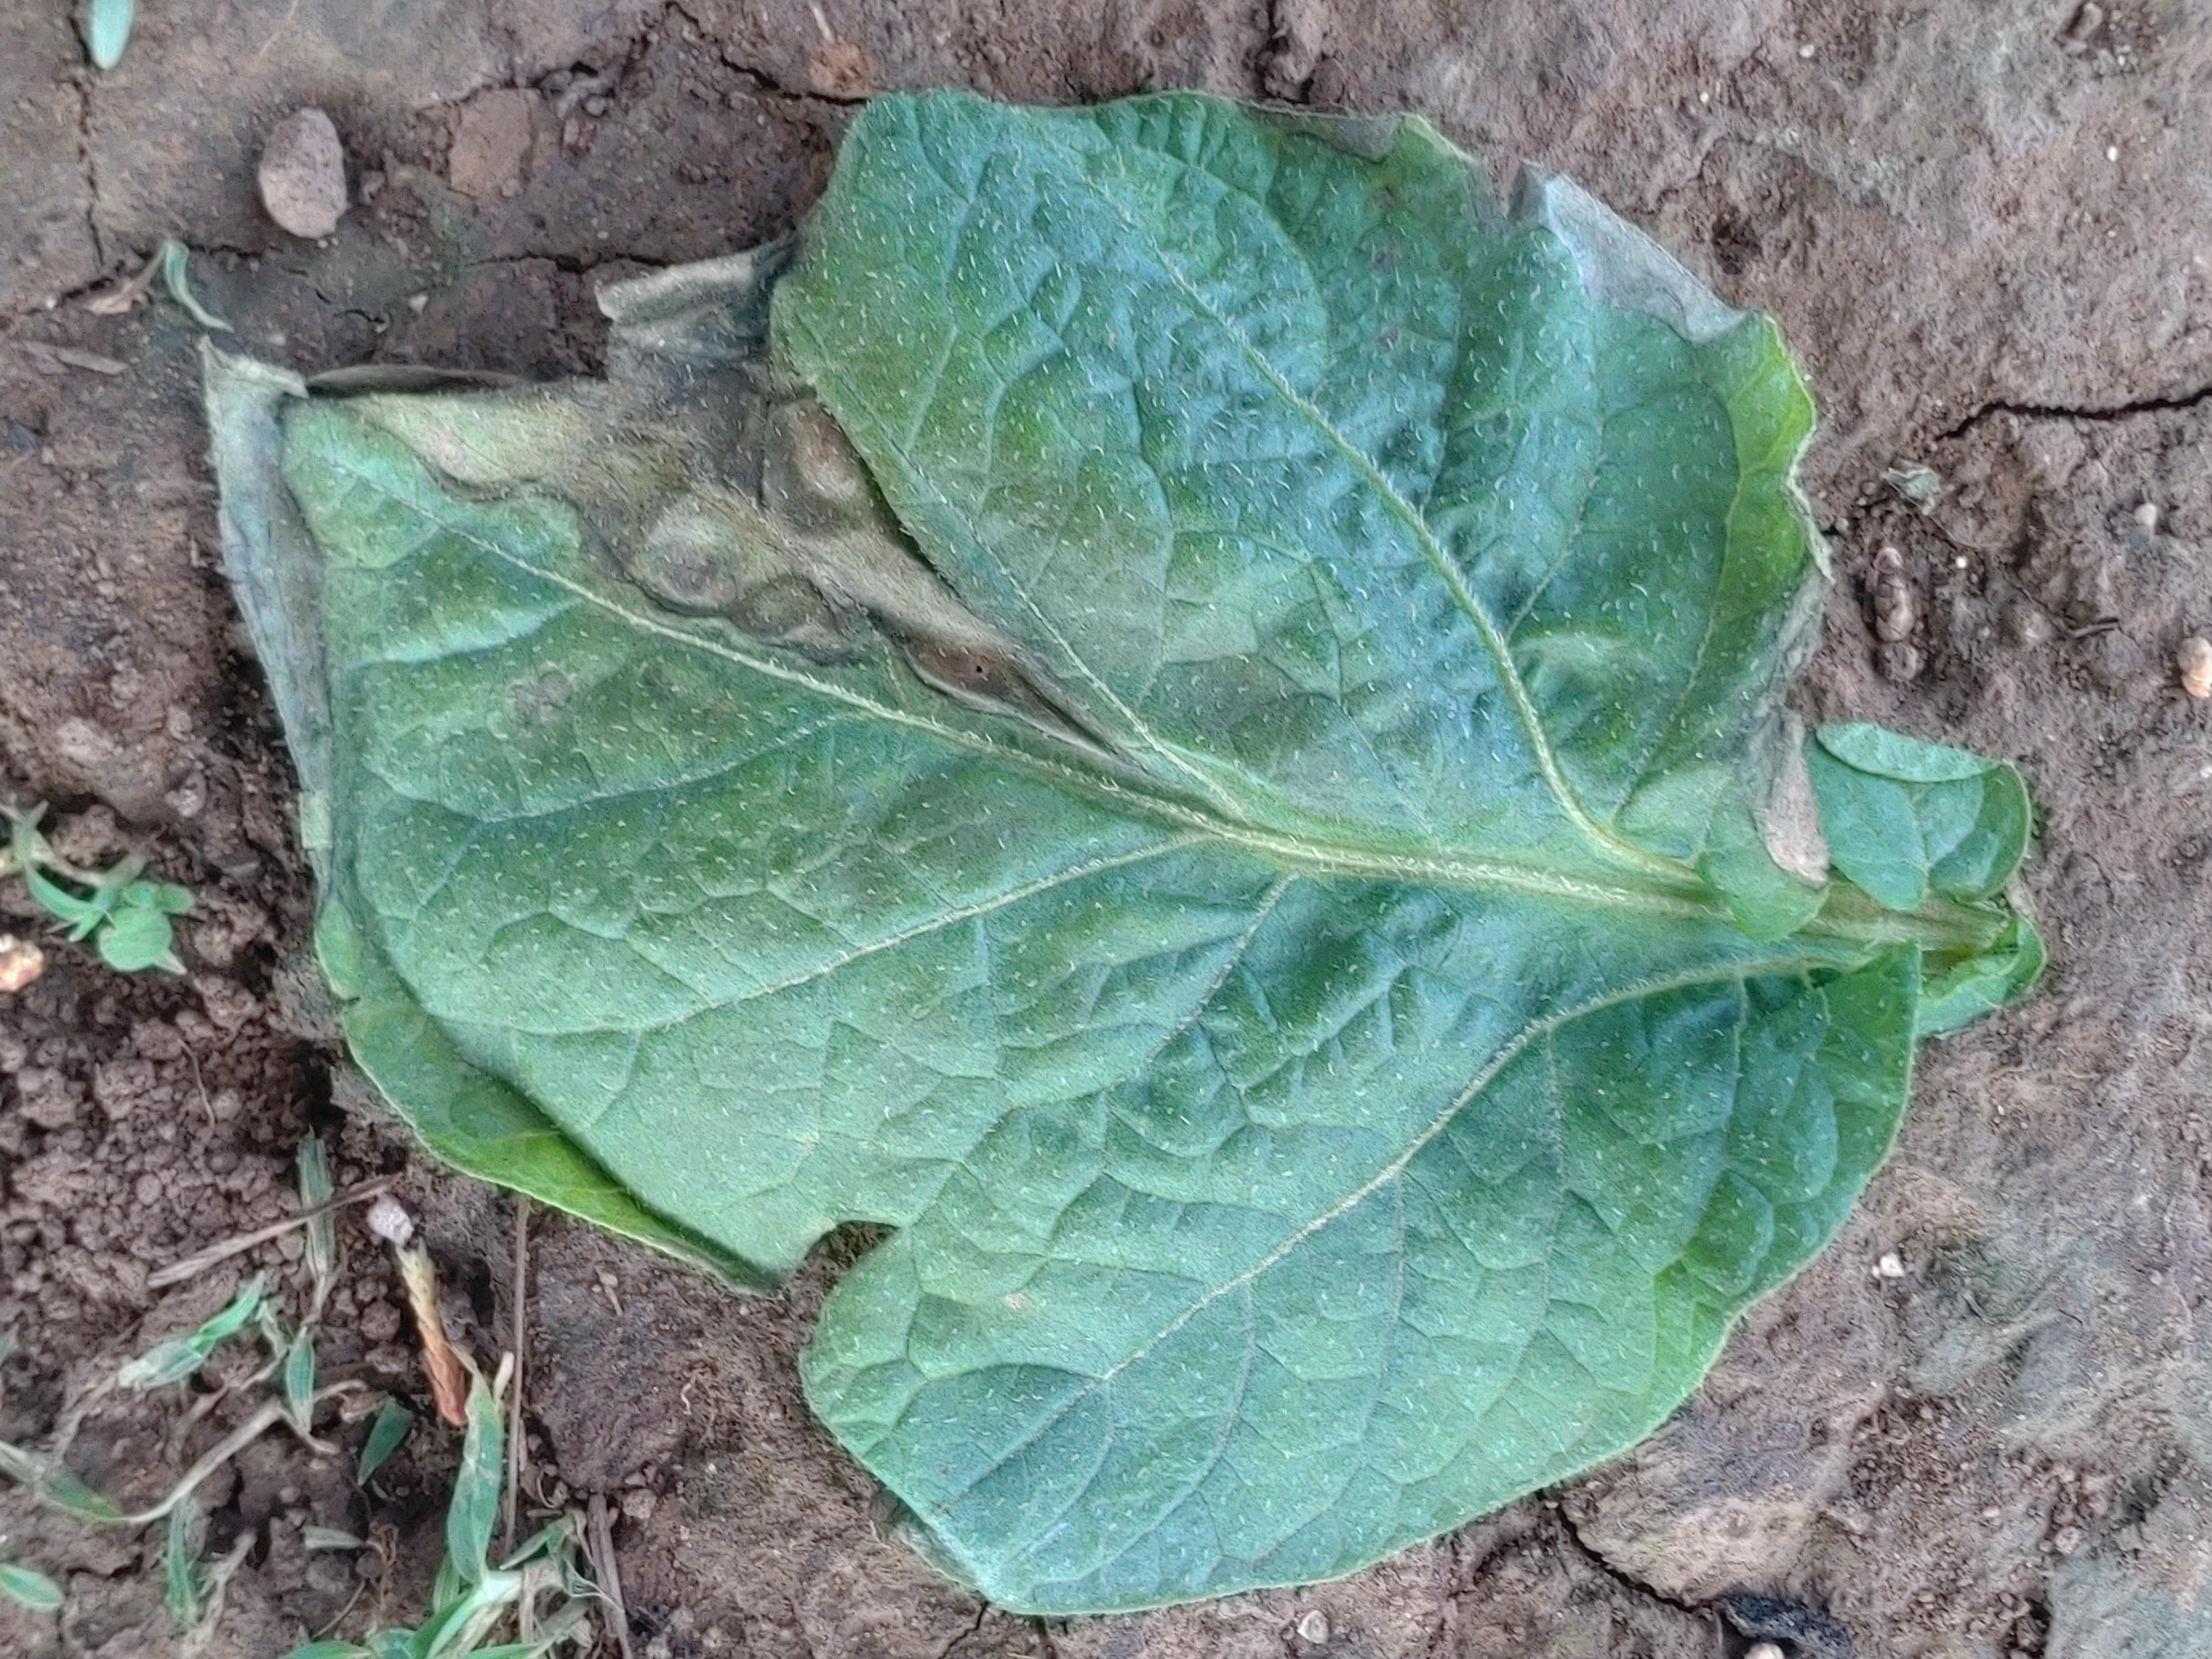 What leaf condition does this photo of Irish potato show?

early blight
